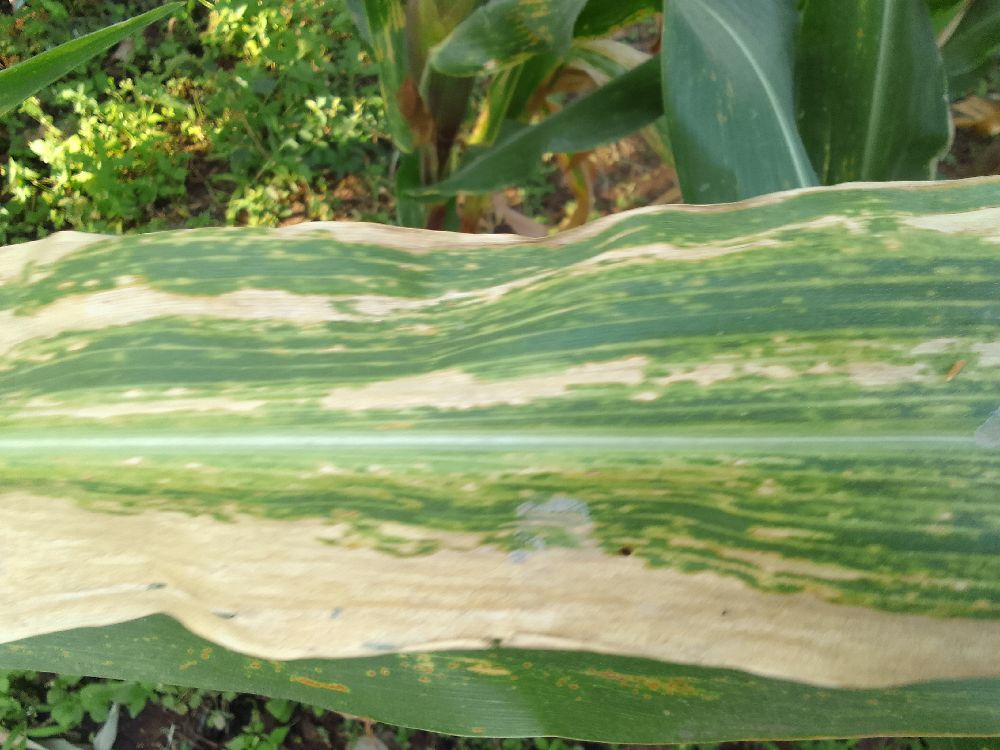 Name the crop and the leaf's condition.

maize, maize lethal necrosis
